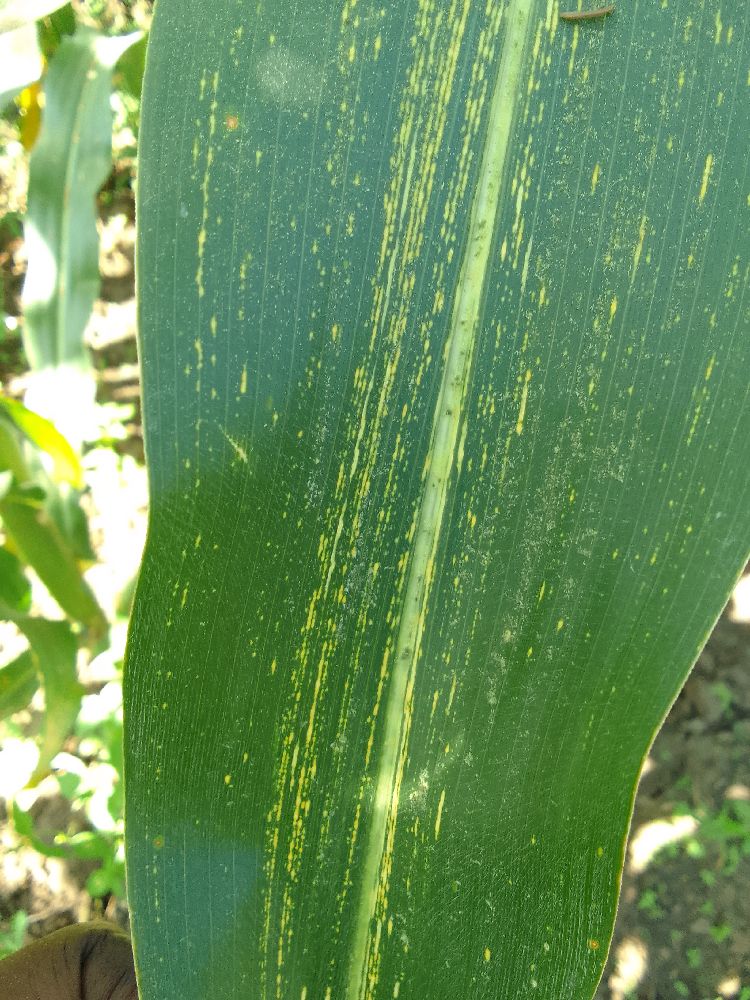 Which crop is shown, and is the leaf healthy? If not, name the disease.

maize, maize streak virus
